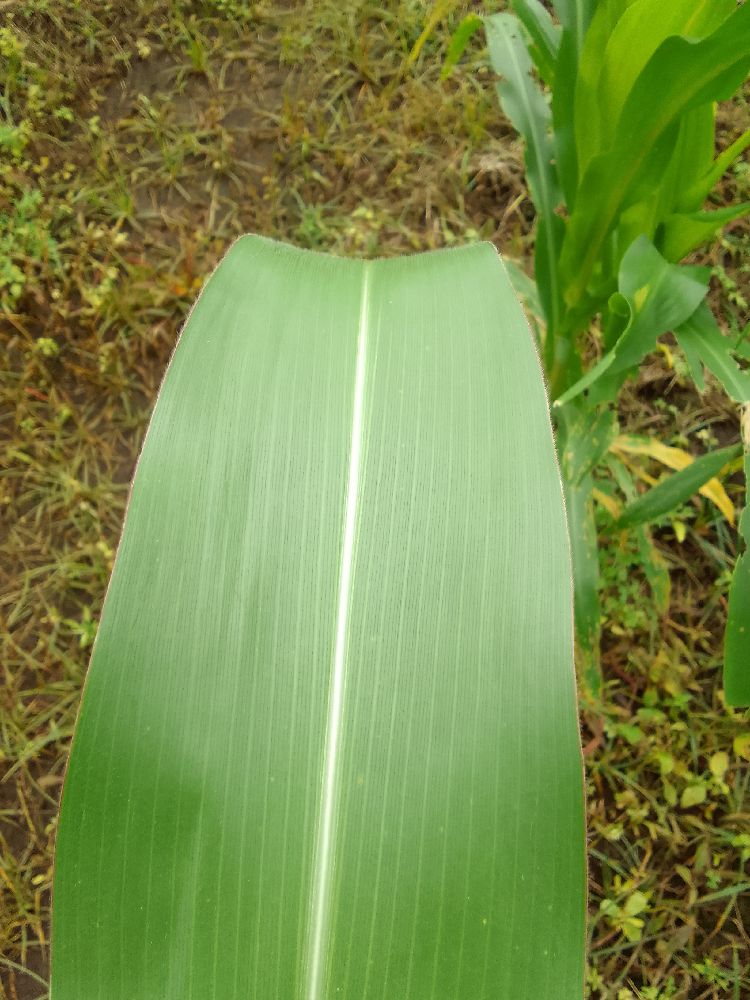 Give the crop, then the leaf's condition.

maize, healthy
